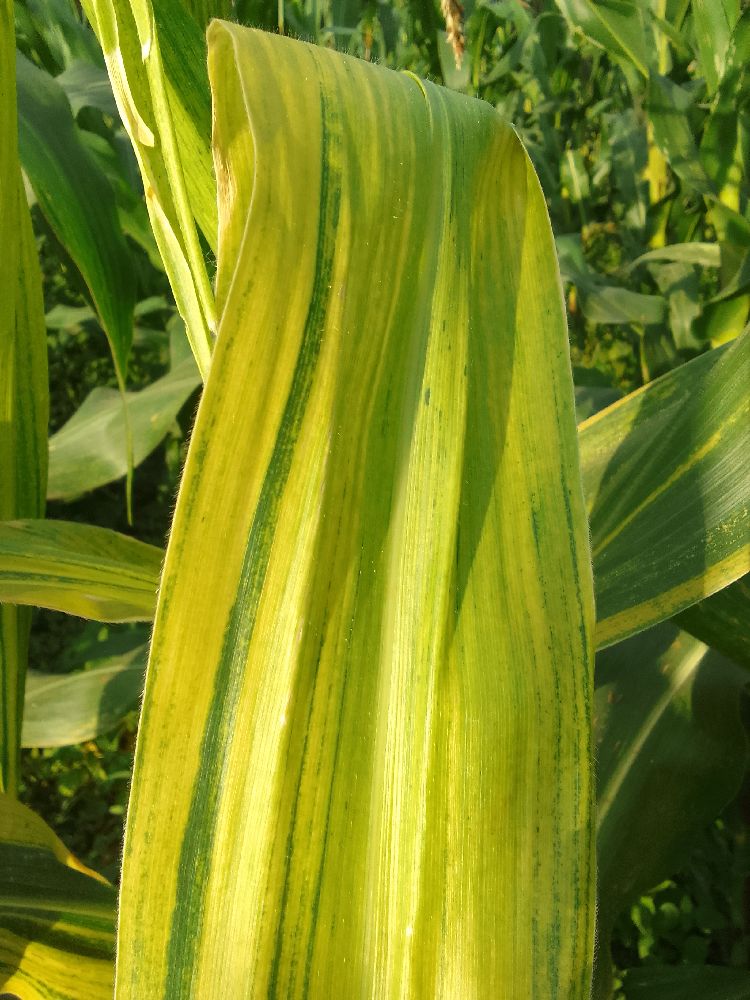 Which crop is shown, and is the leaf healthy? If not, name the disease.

maize, maize lethal necrosis
